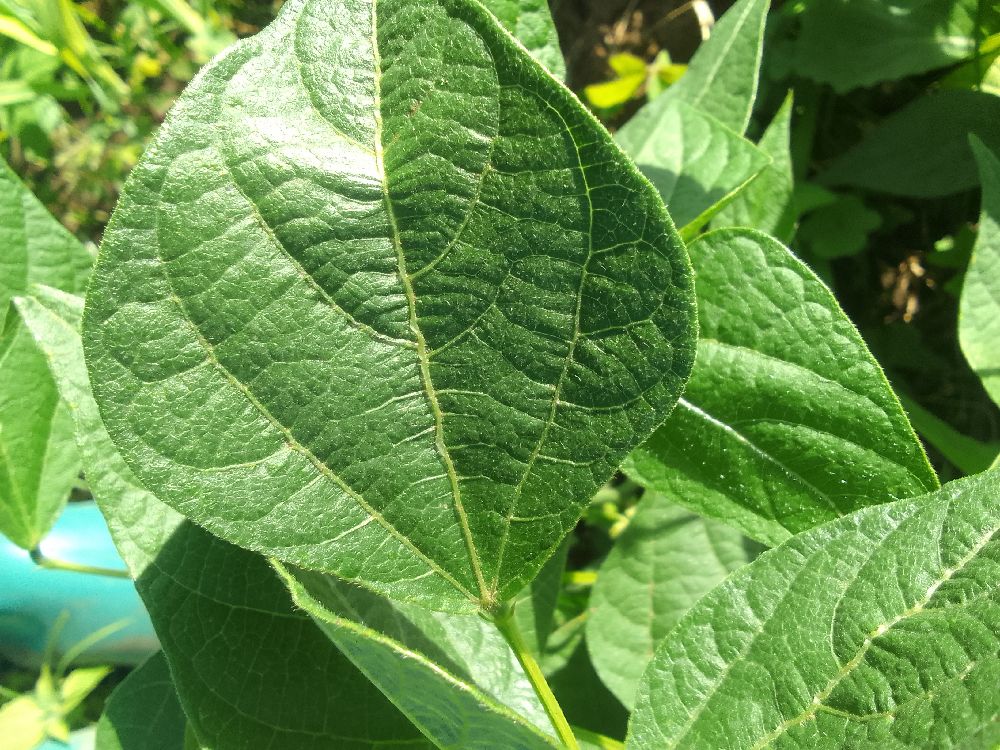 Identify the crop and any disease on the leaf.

common bean, healthy
